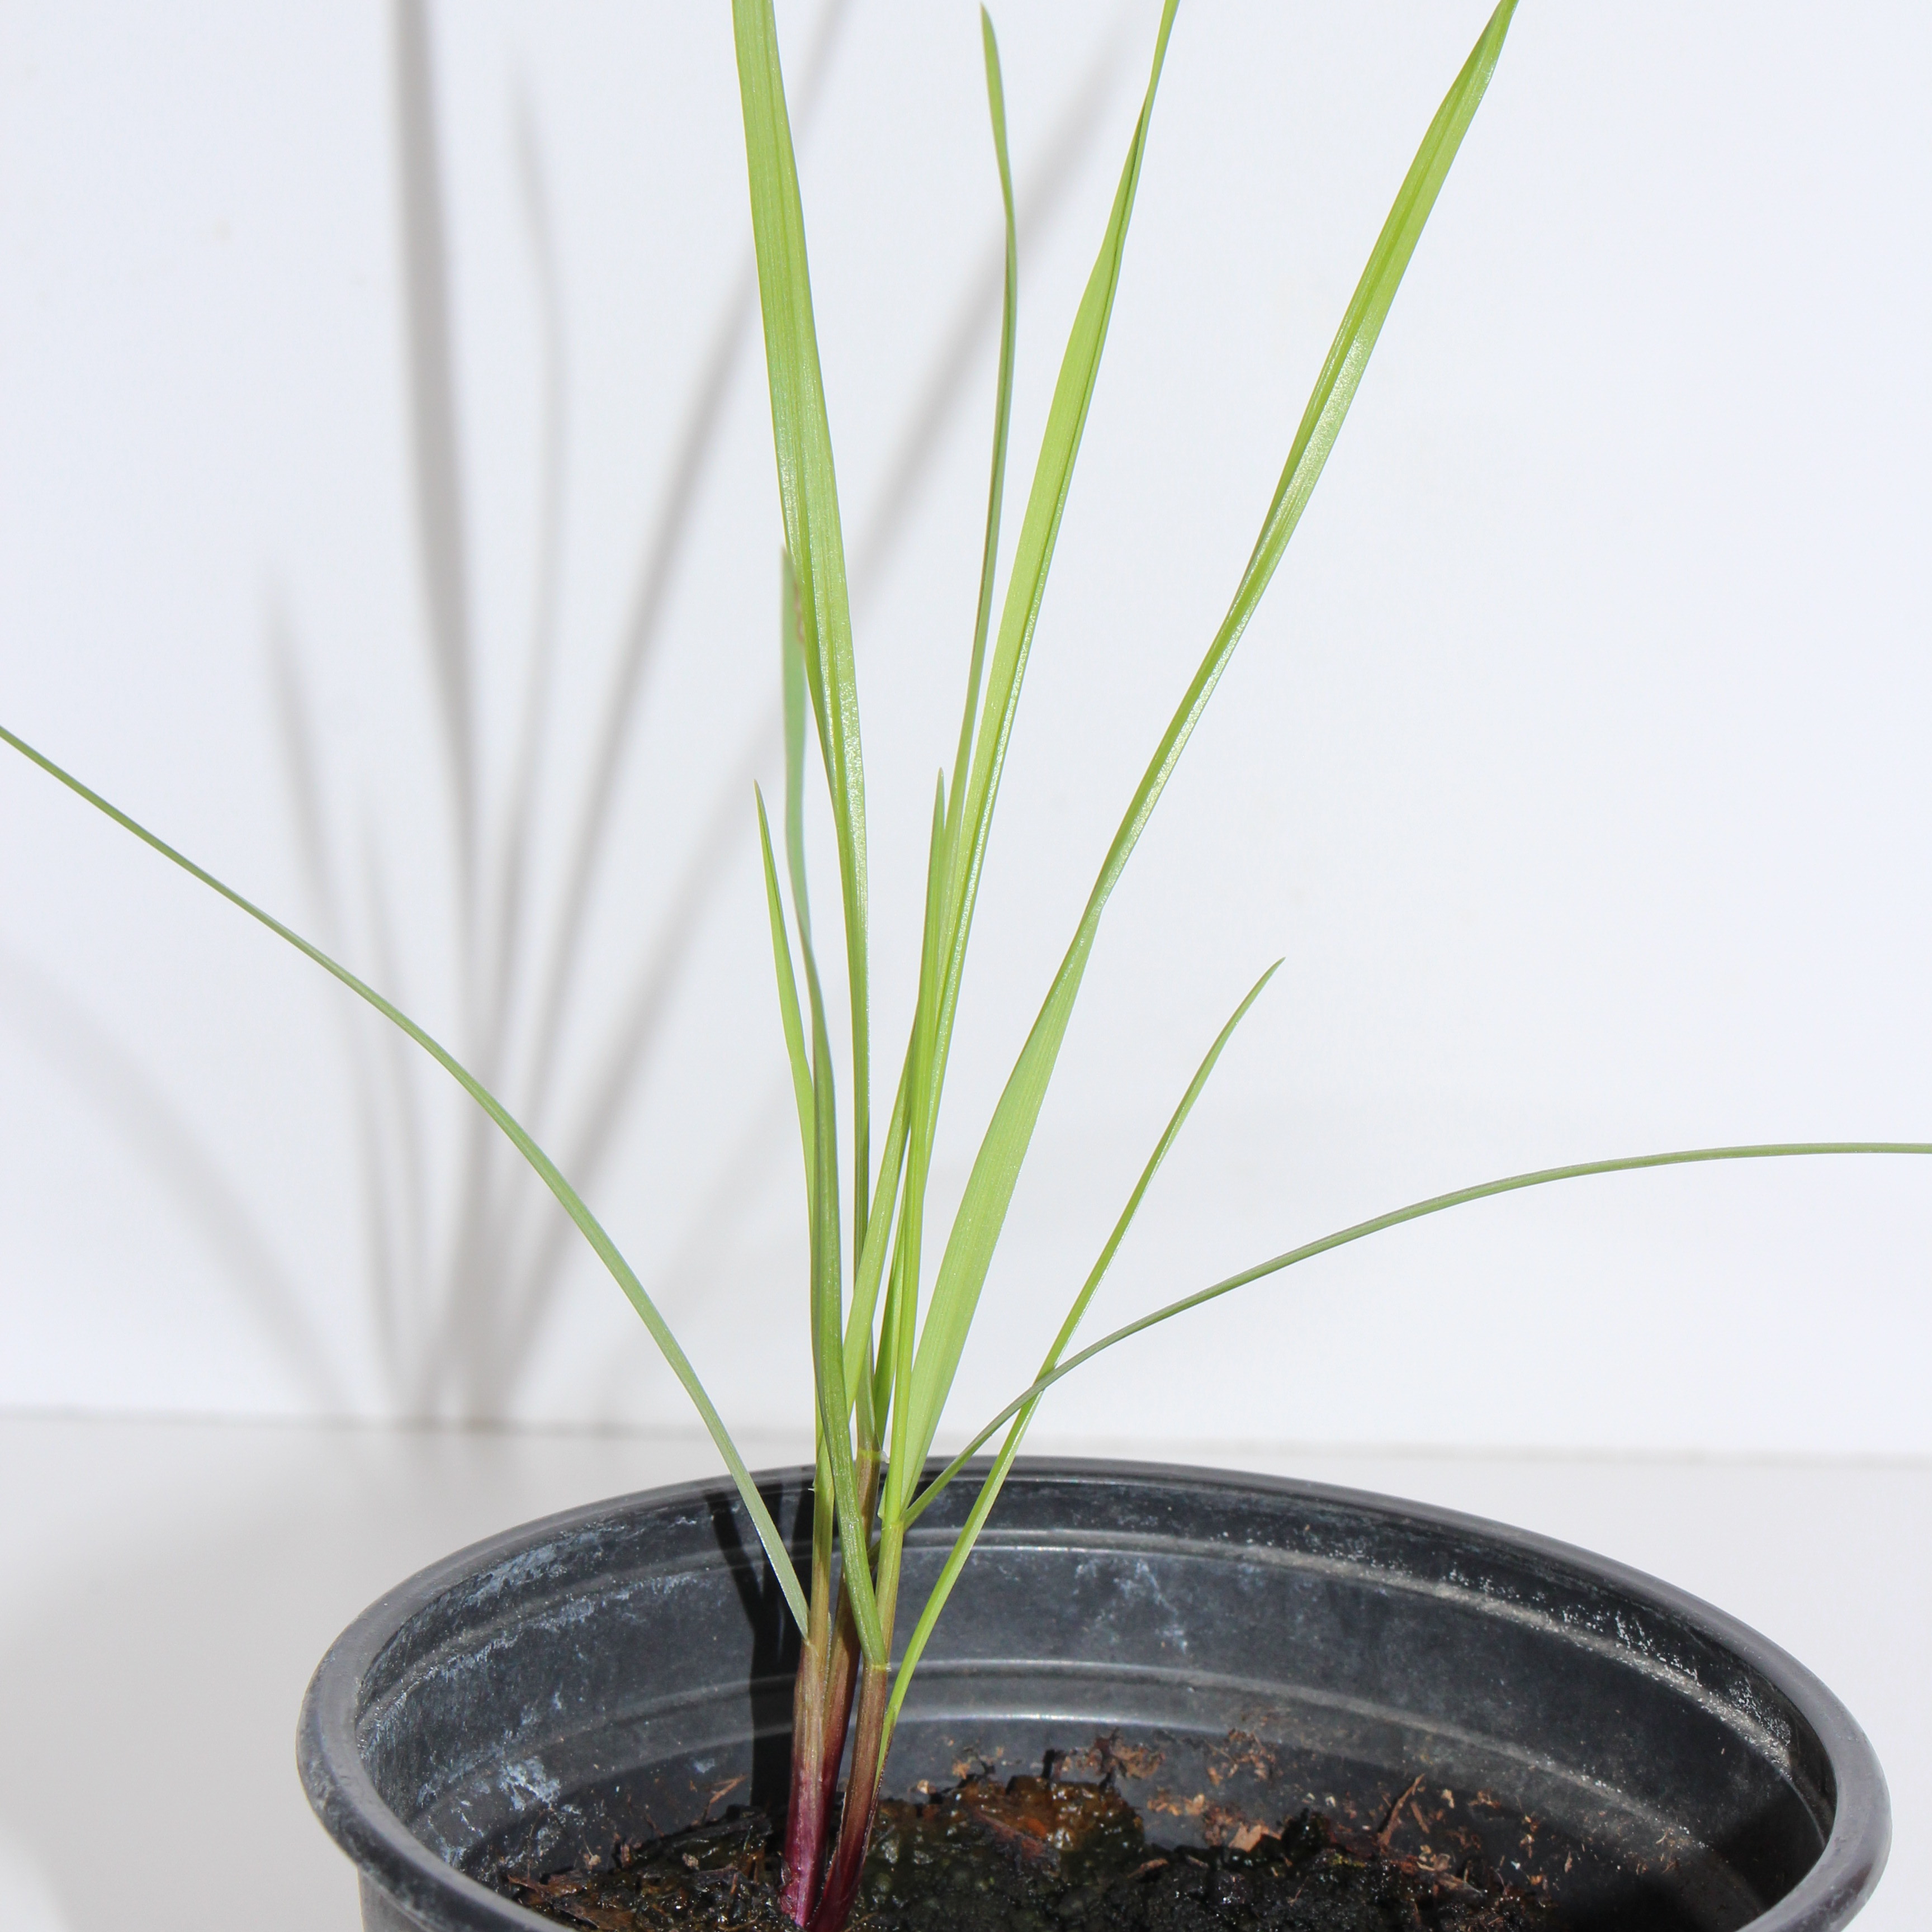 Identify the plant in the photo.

Lolium multiflorum
